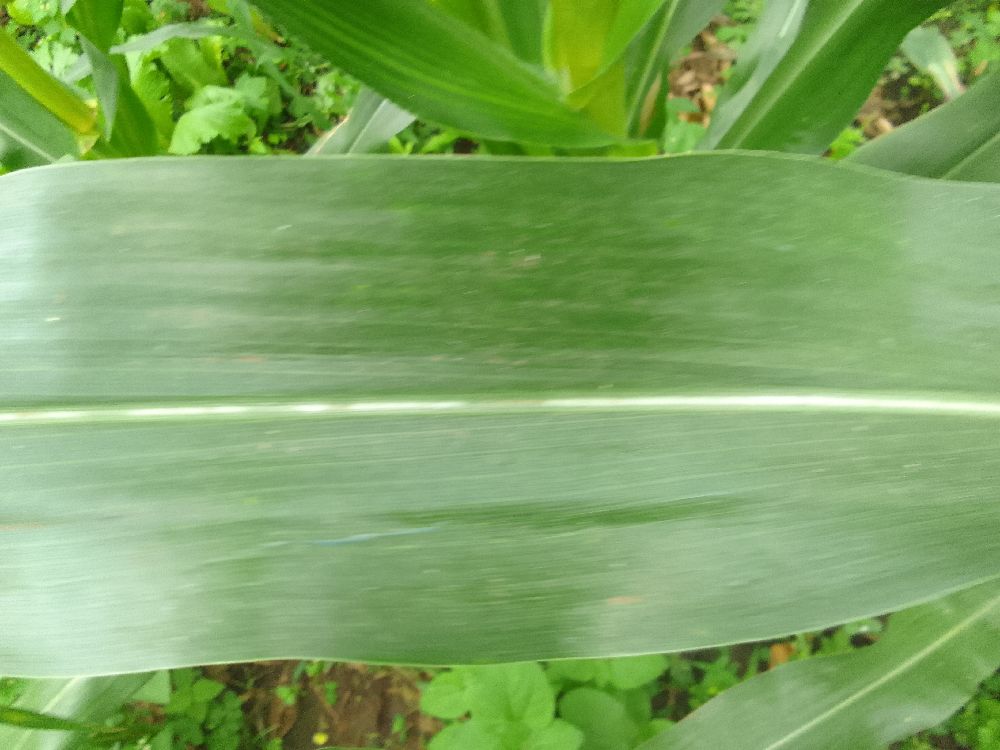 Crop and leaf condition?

maize, healthy
